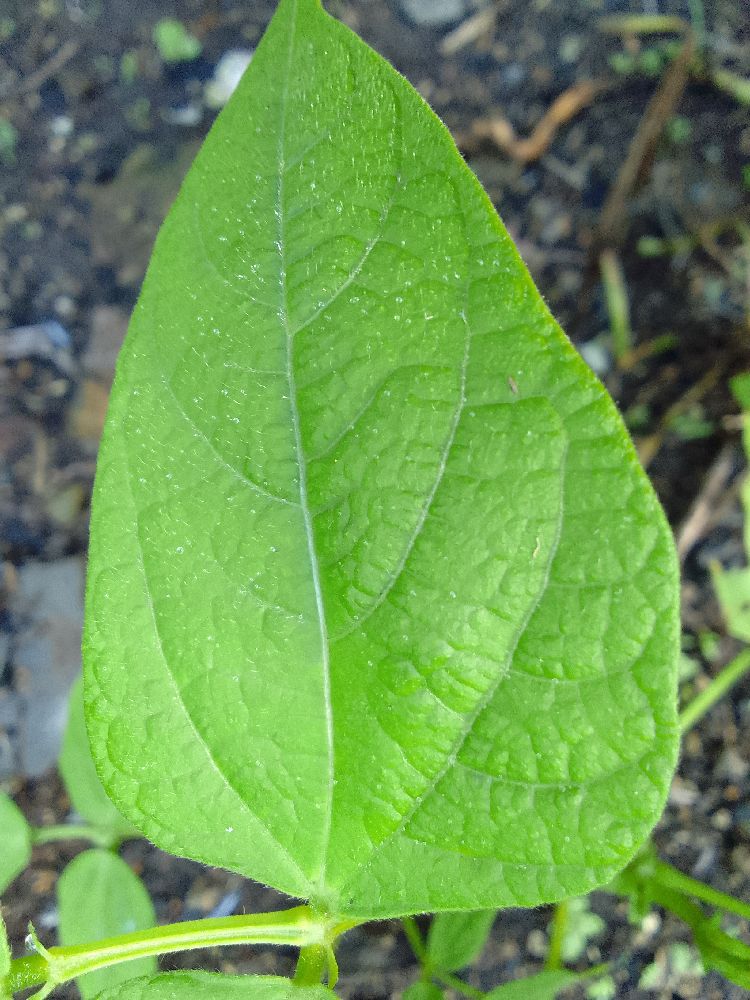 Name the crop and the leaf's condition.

common bean, healthy
